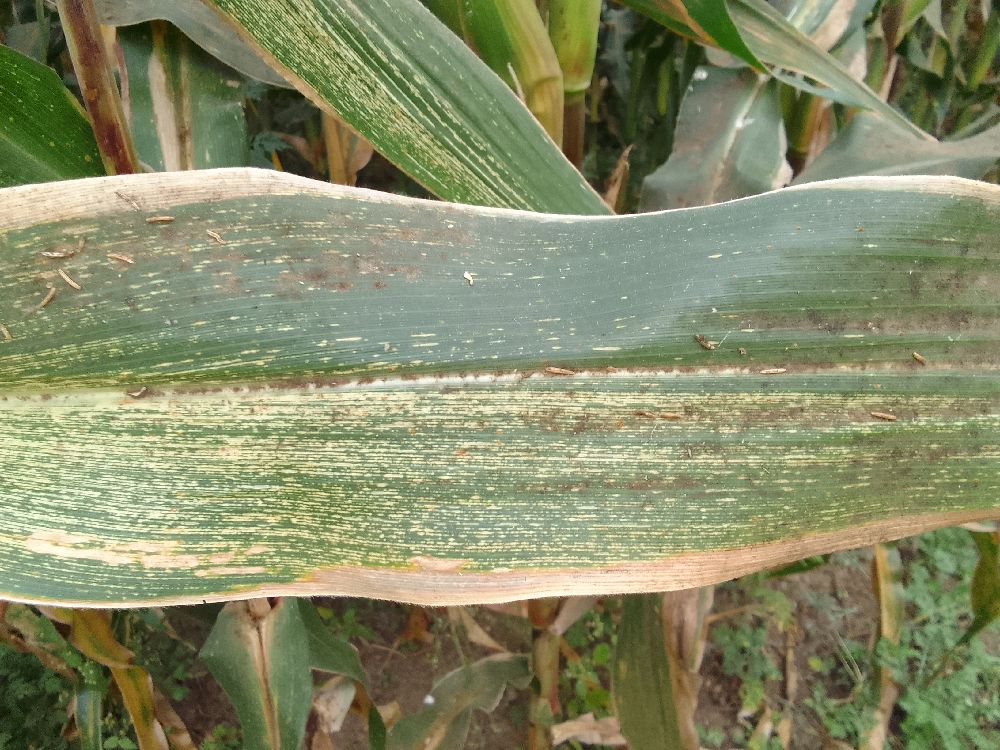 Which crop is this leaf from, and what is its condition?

maize, maize streak virus
